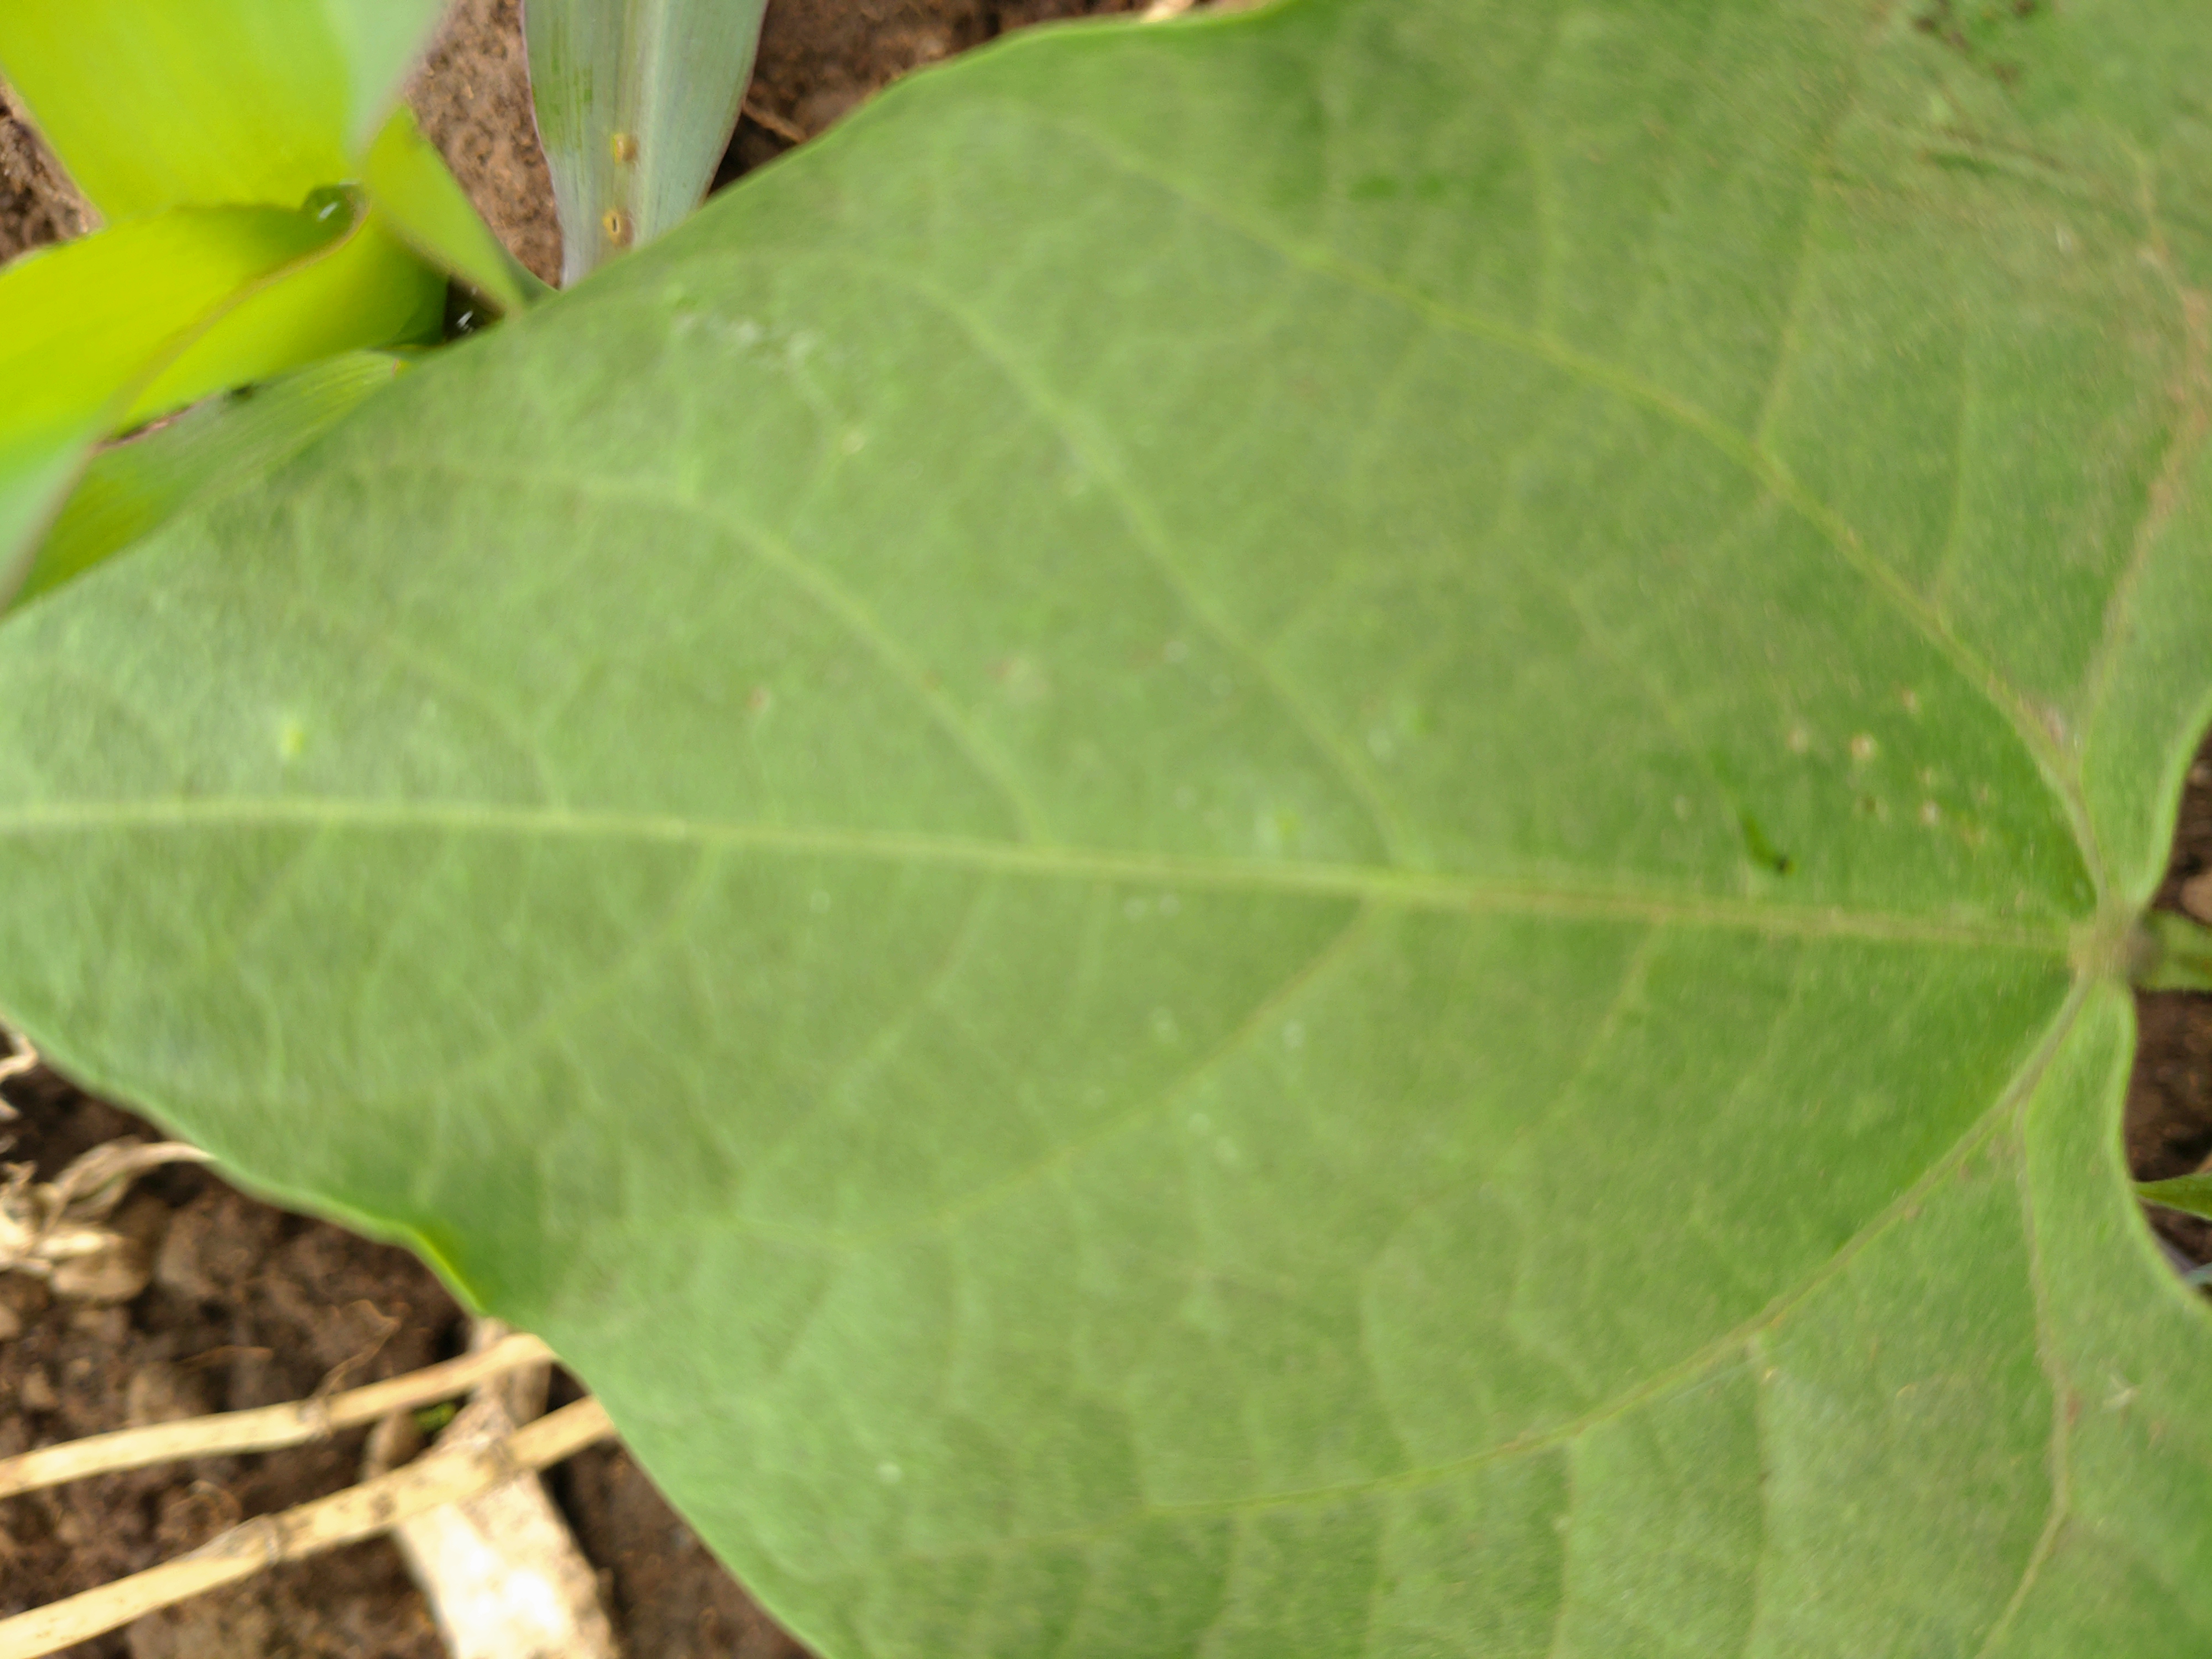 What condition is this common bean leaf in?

healthy
